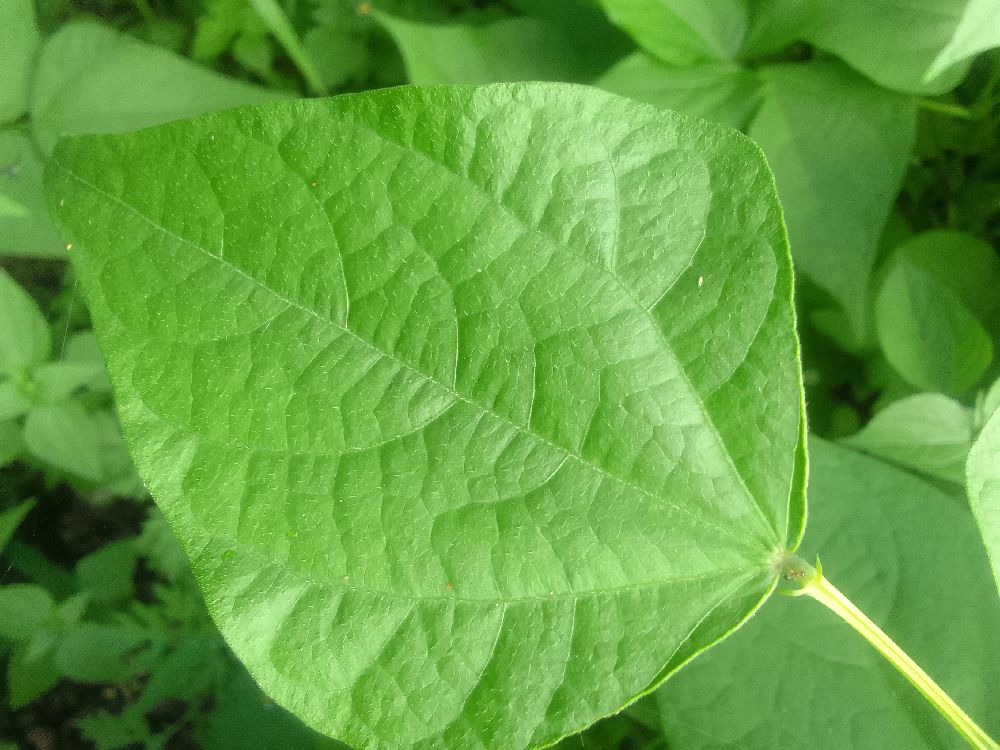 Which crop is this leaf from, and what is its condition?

common bean, healthy
